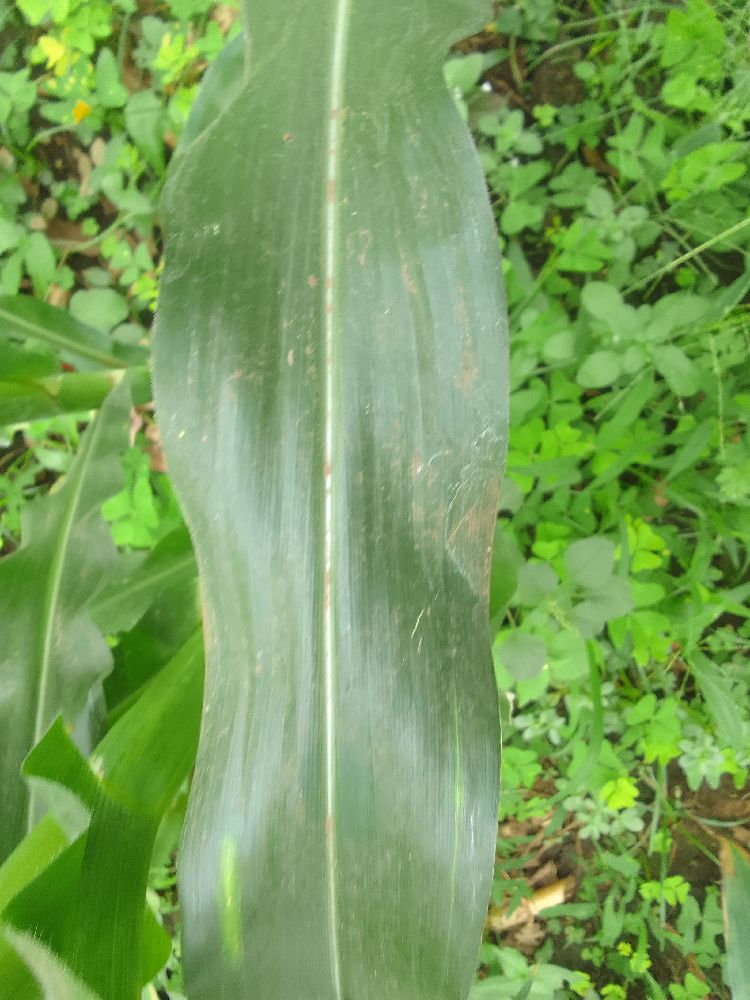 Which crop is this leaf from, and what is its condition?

maize, healthy
